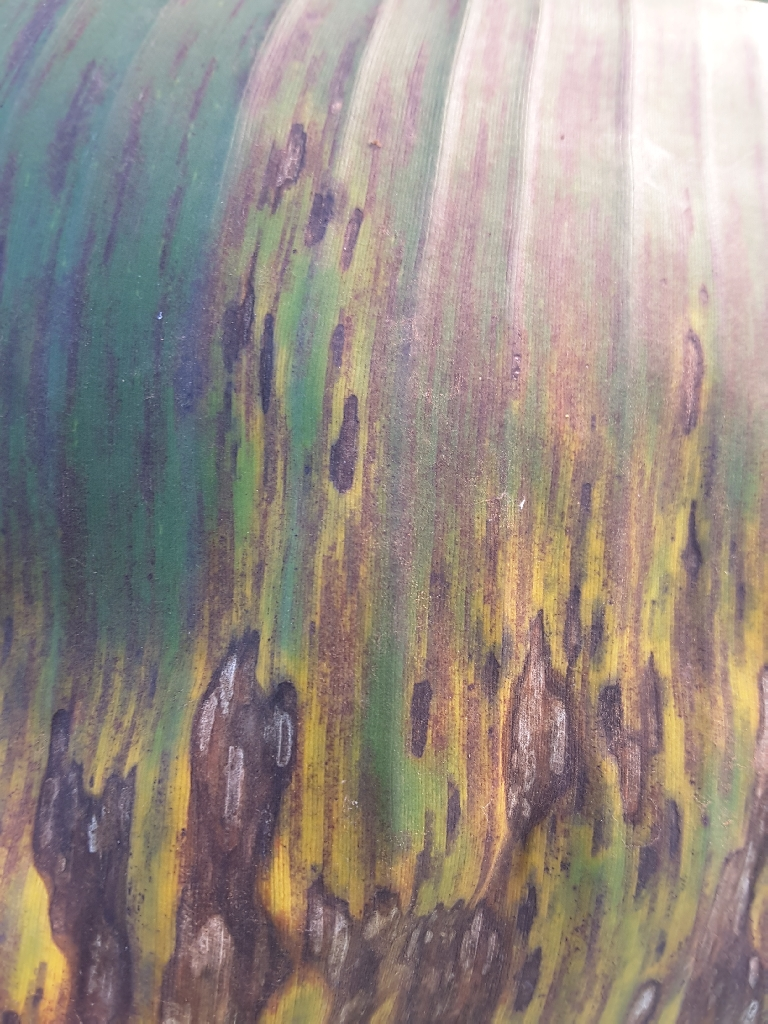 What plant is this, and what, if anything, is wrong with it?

banana, black sigatoka
